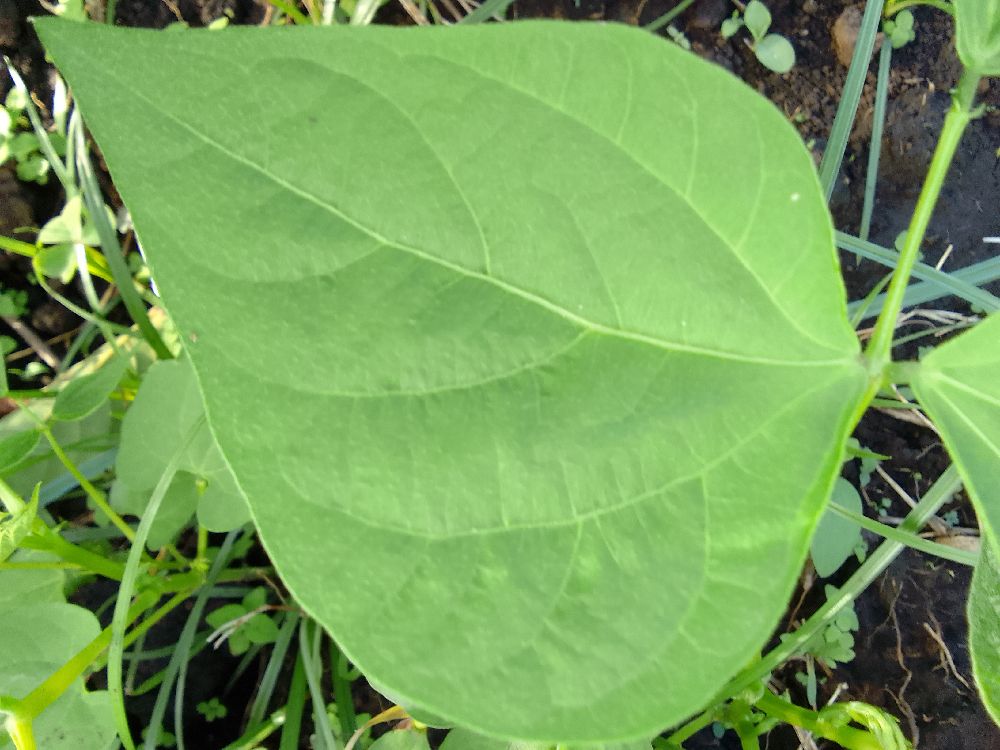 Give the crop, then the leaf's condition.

common bean, healthy
